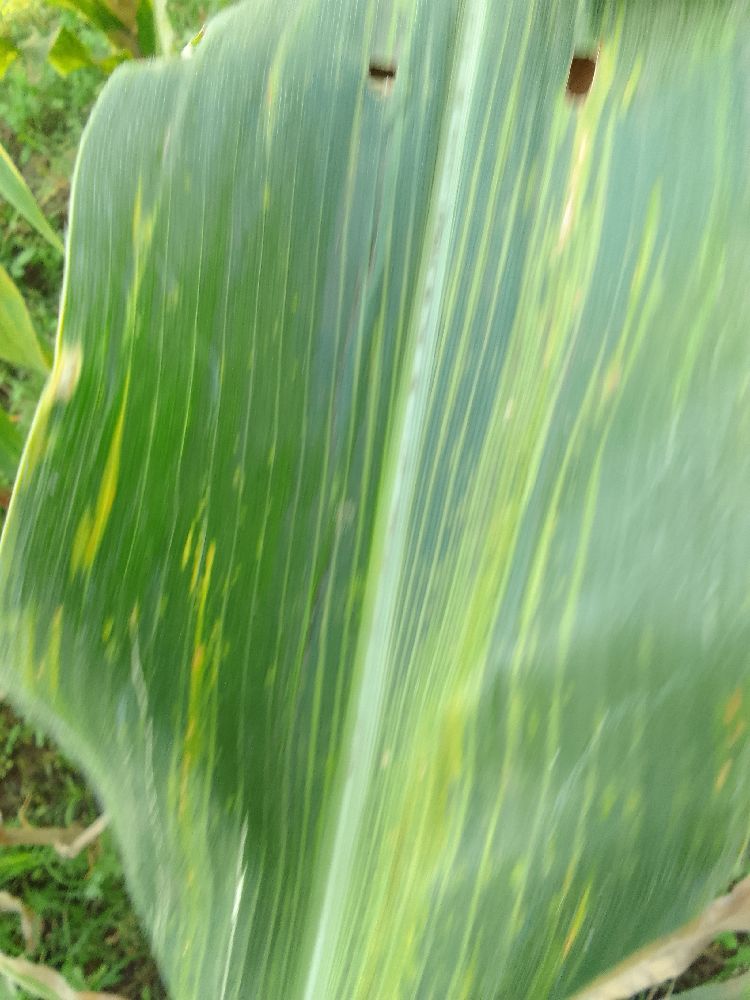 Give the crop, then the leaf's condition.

maize, maize lethal necrosis
